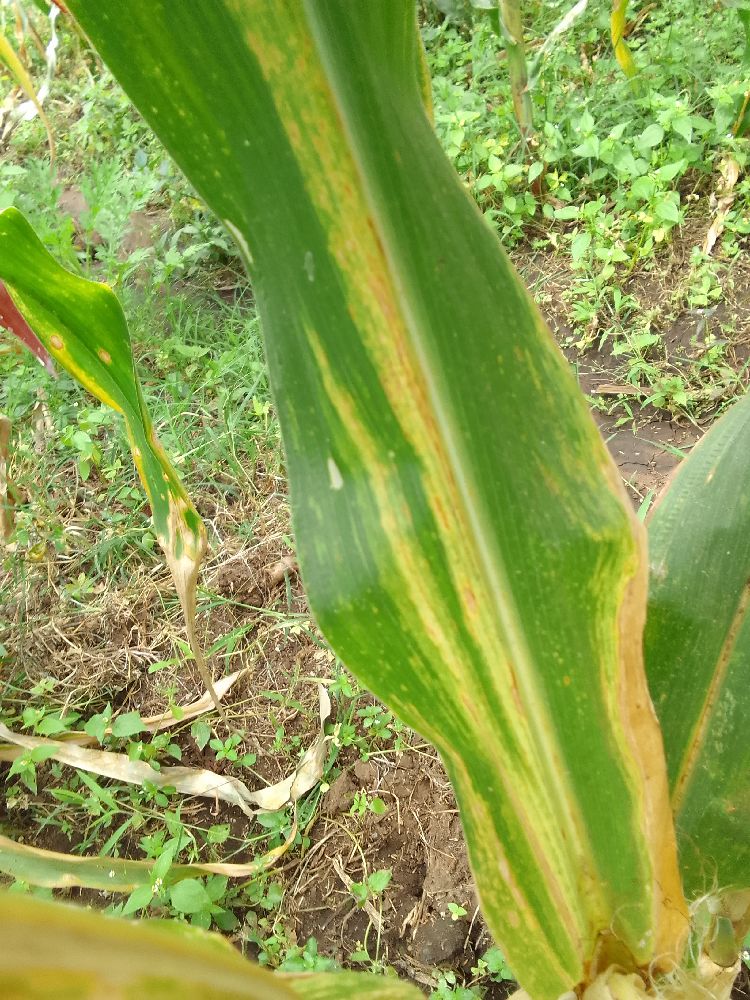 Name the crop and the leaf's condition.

maize, maize lethal necrosis
